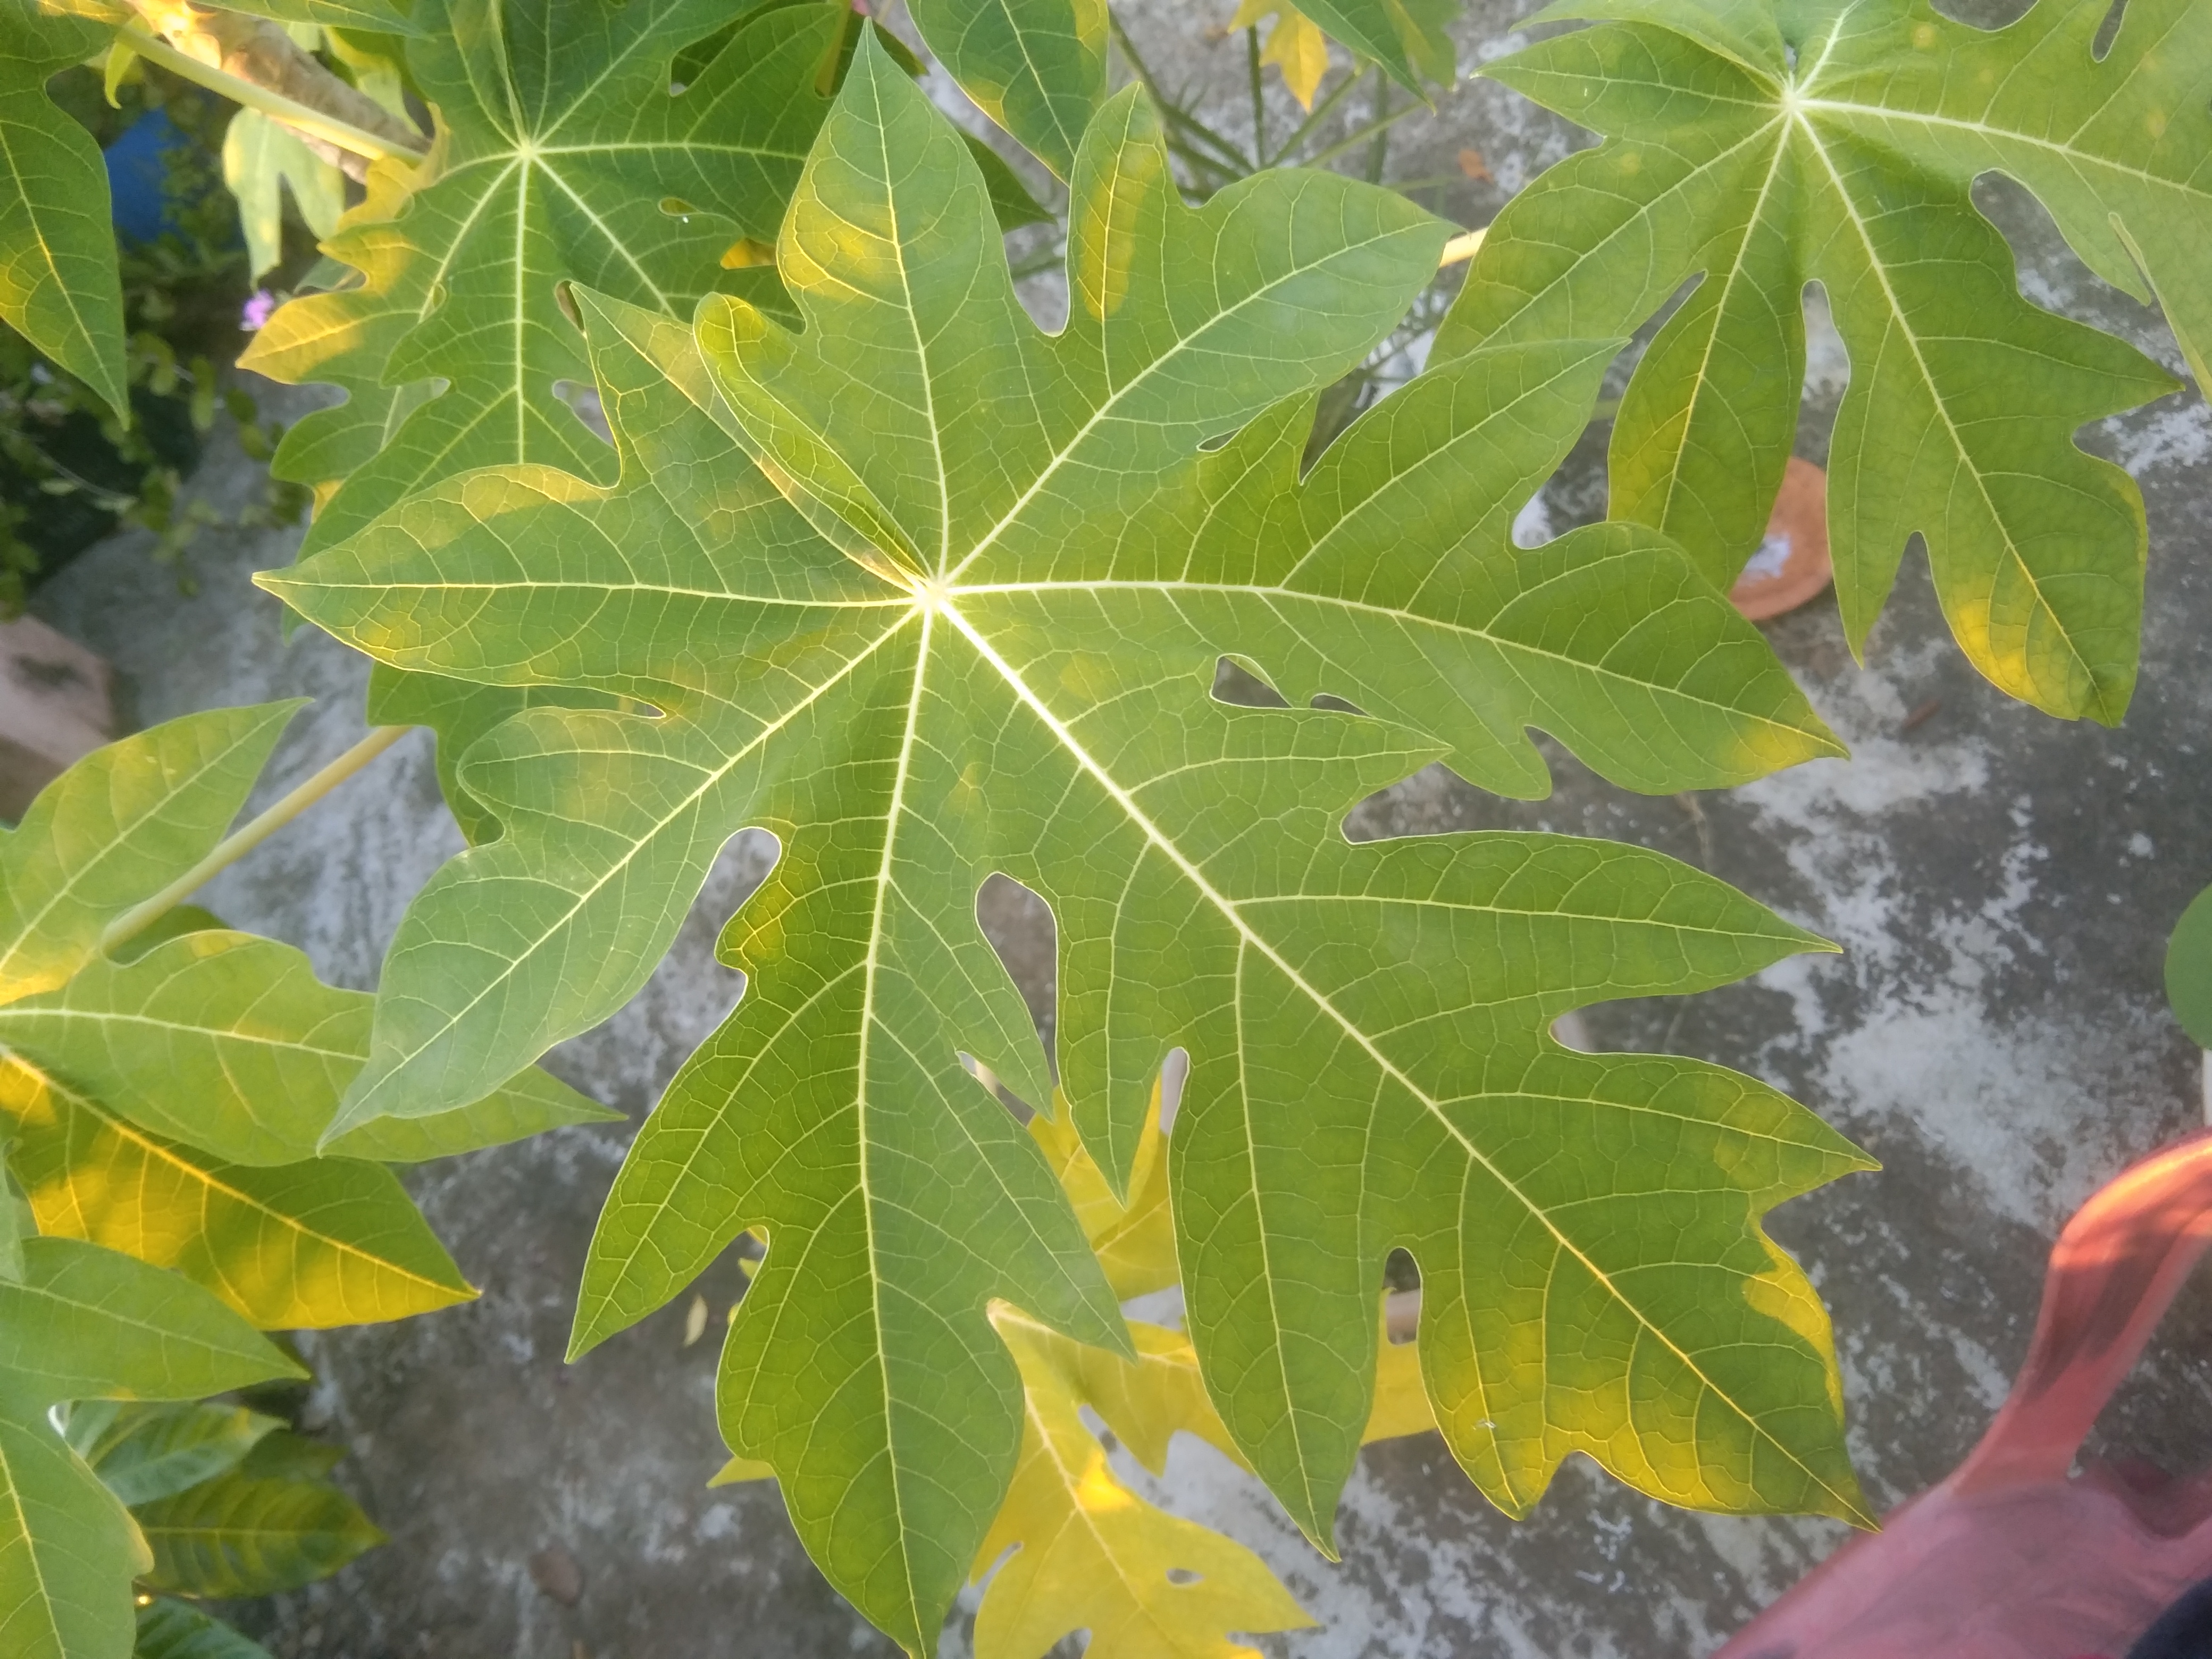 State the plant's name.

papaya
